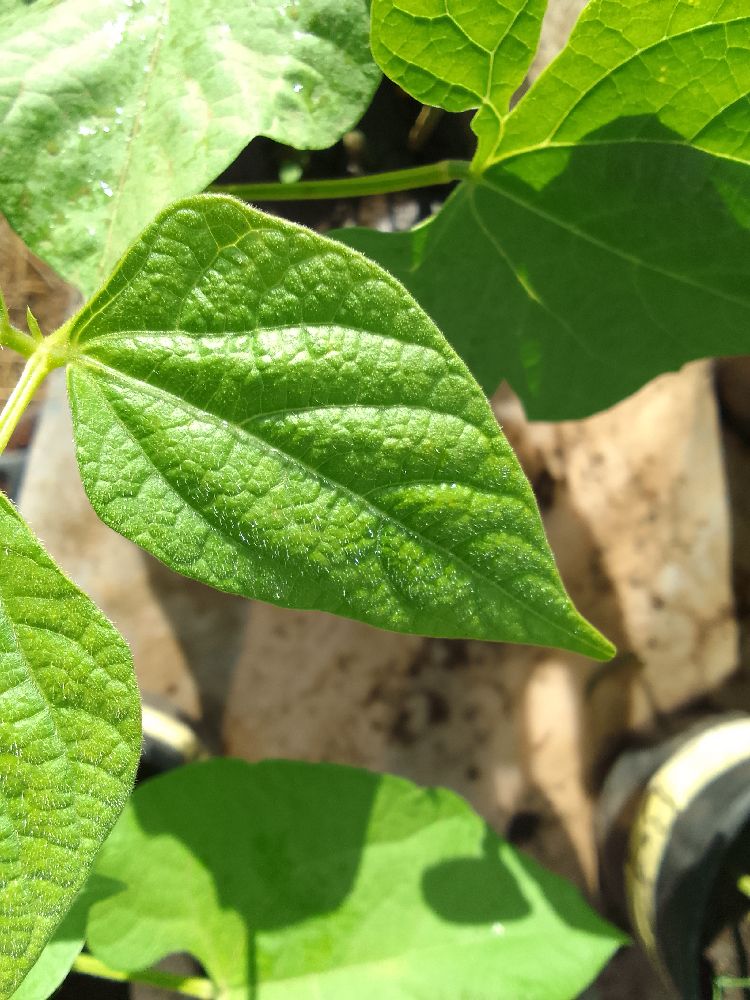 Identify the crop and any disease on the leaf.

common bean, healthy
